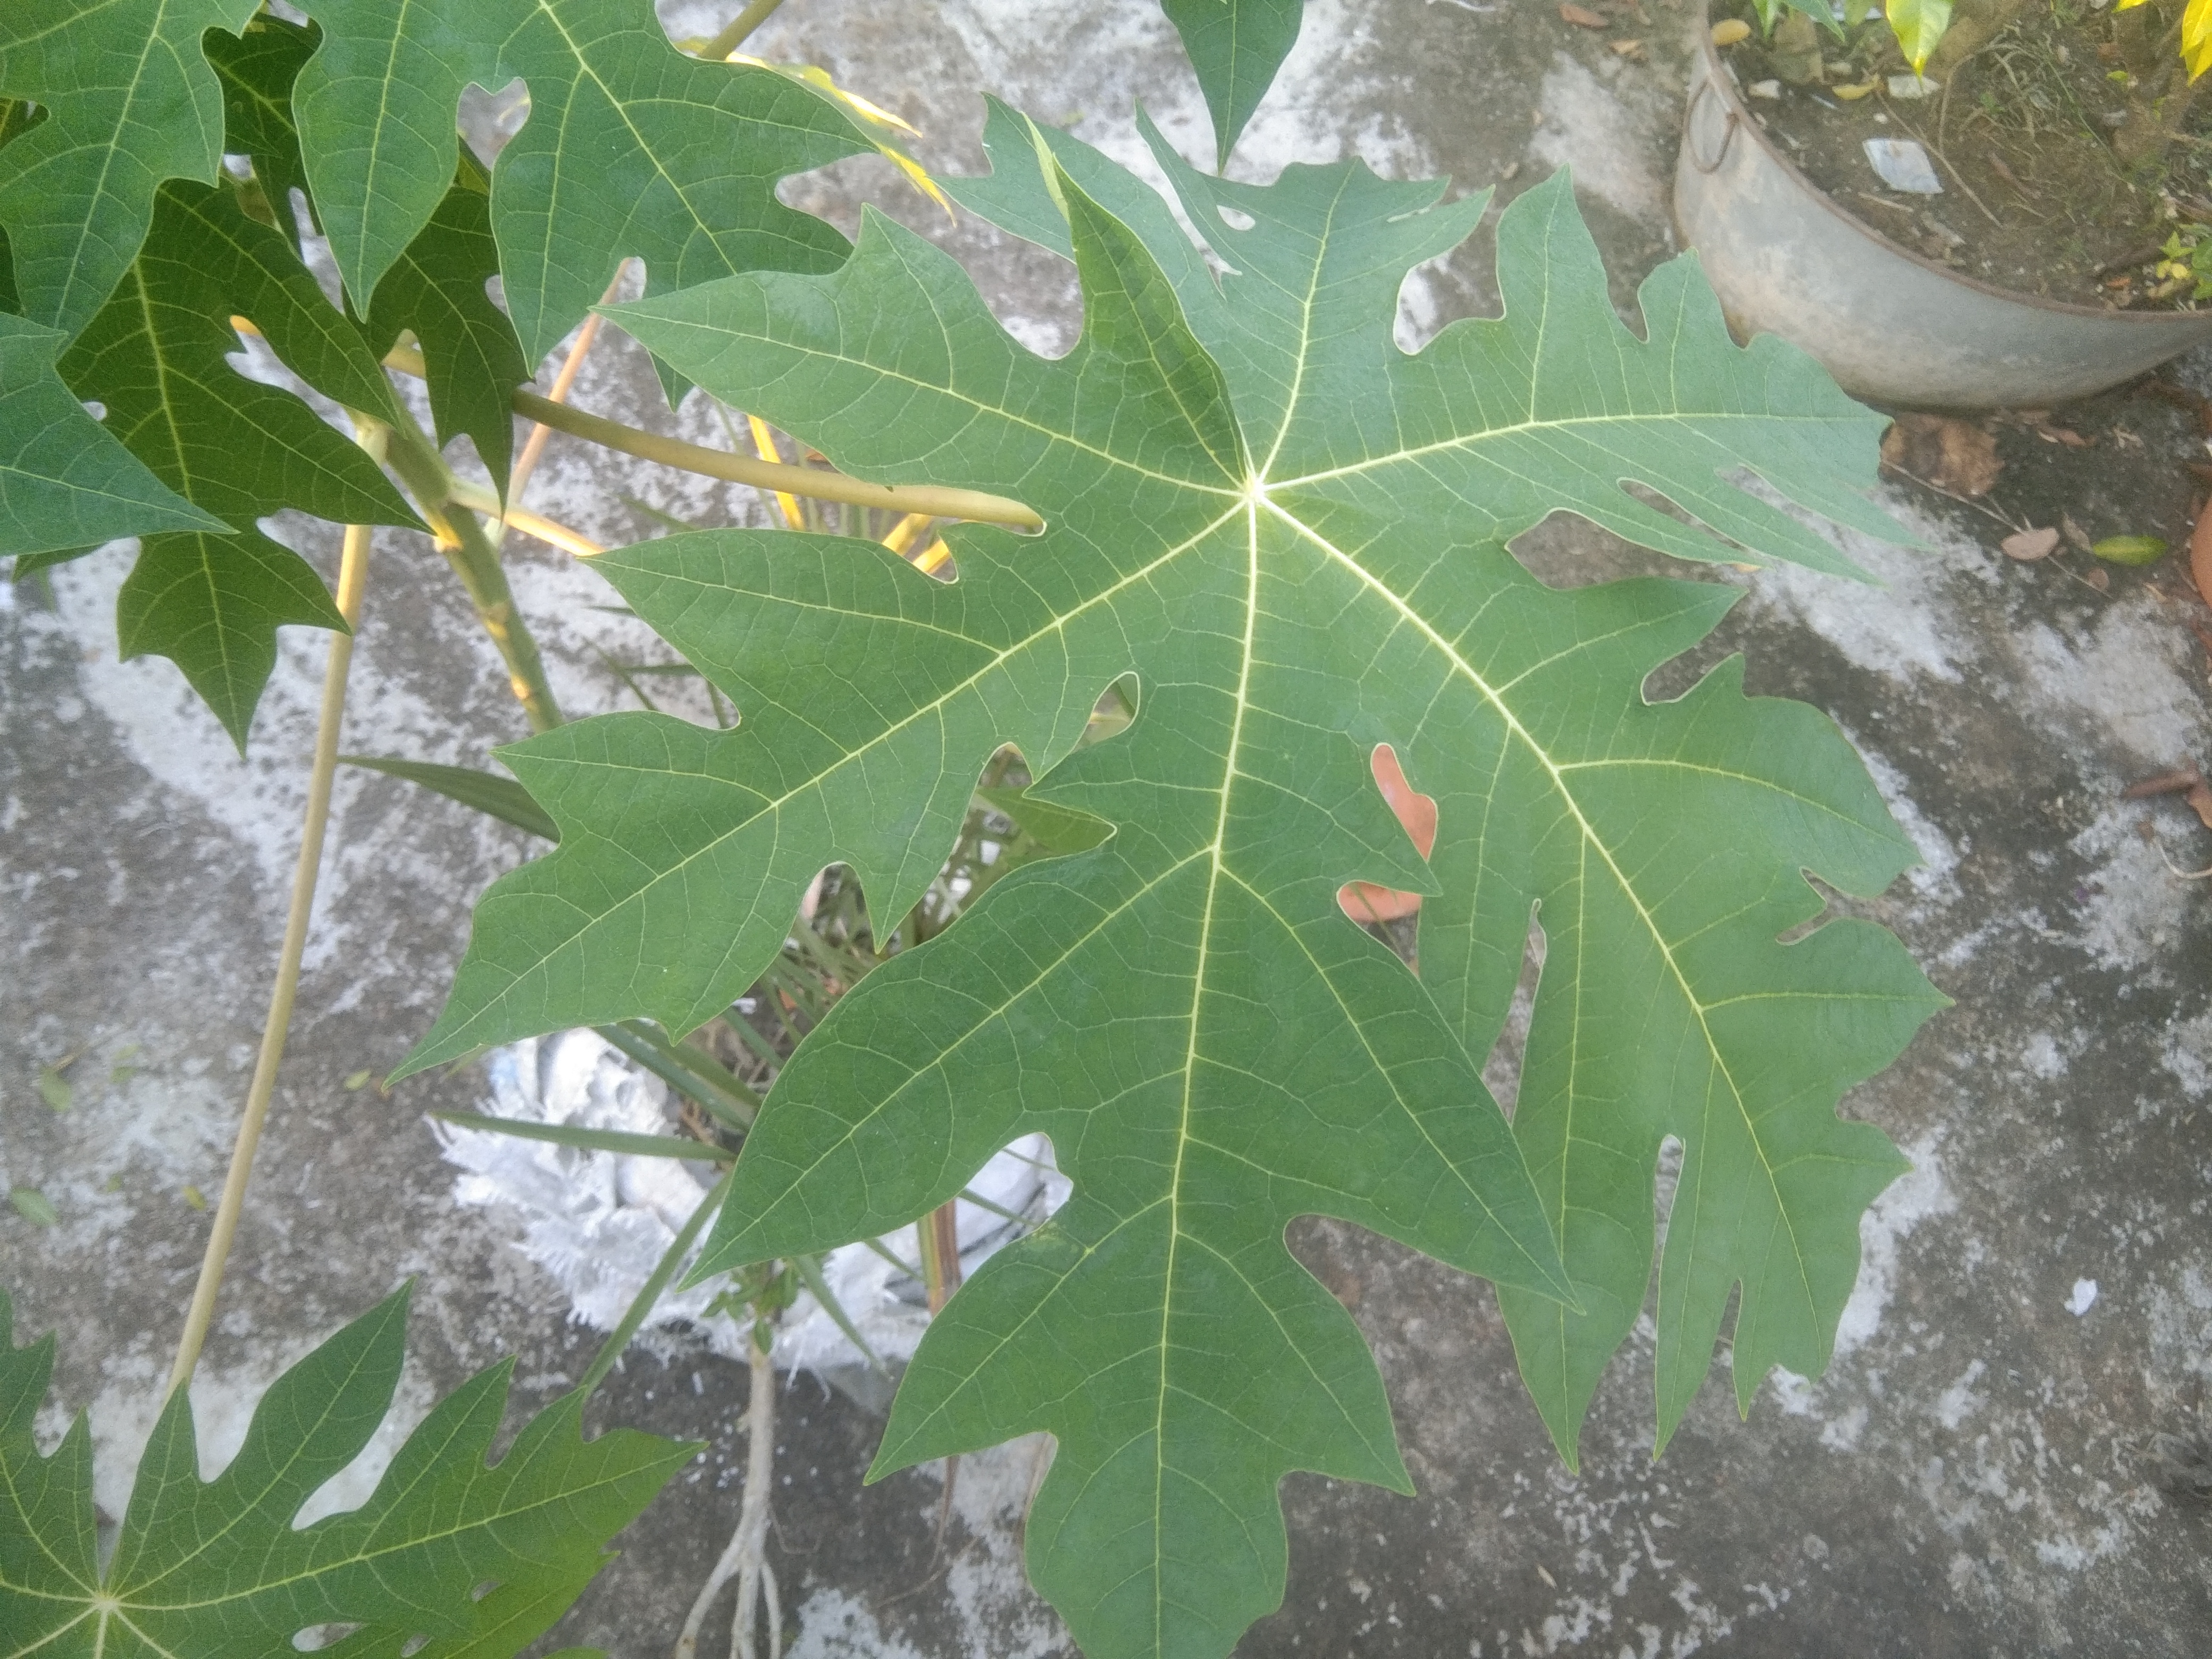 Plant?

papaya
